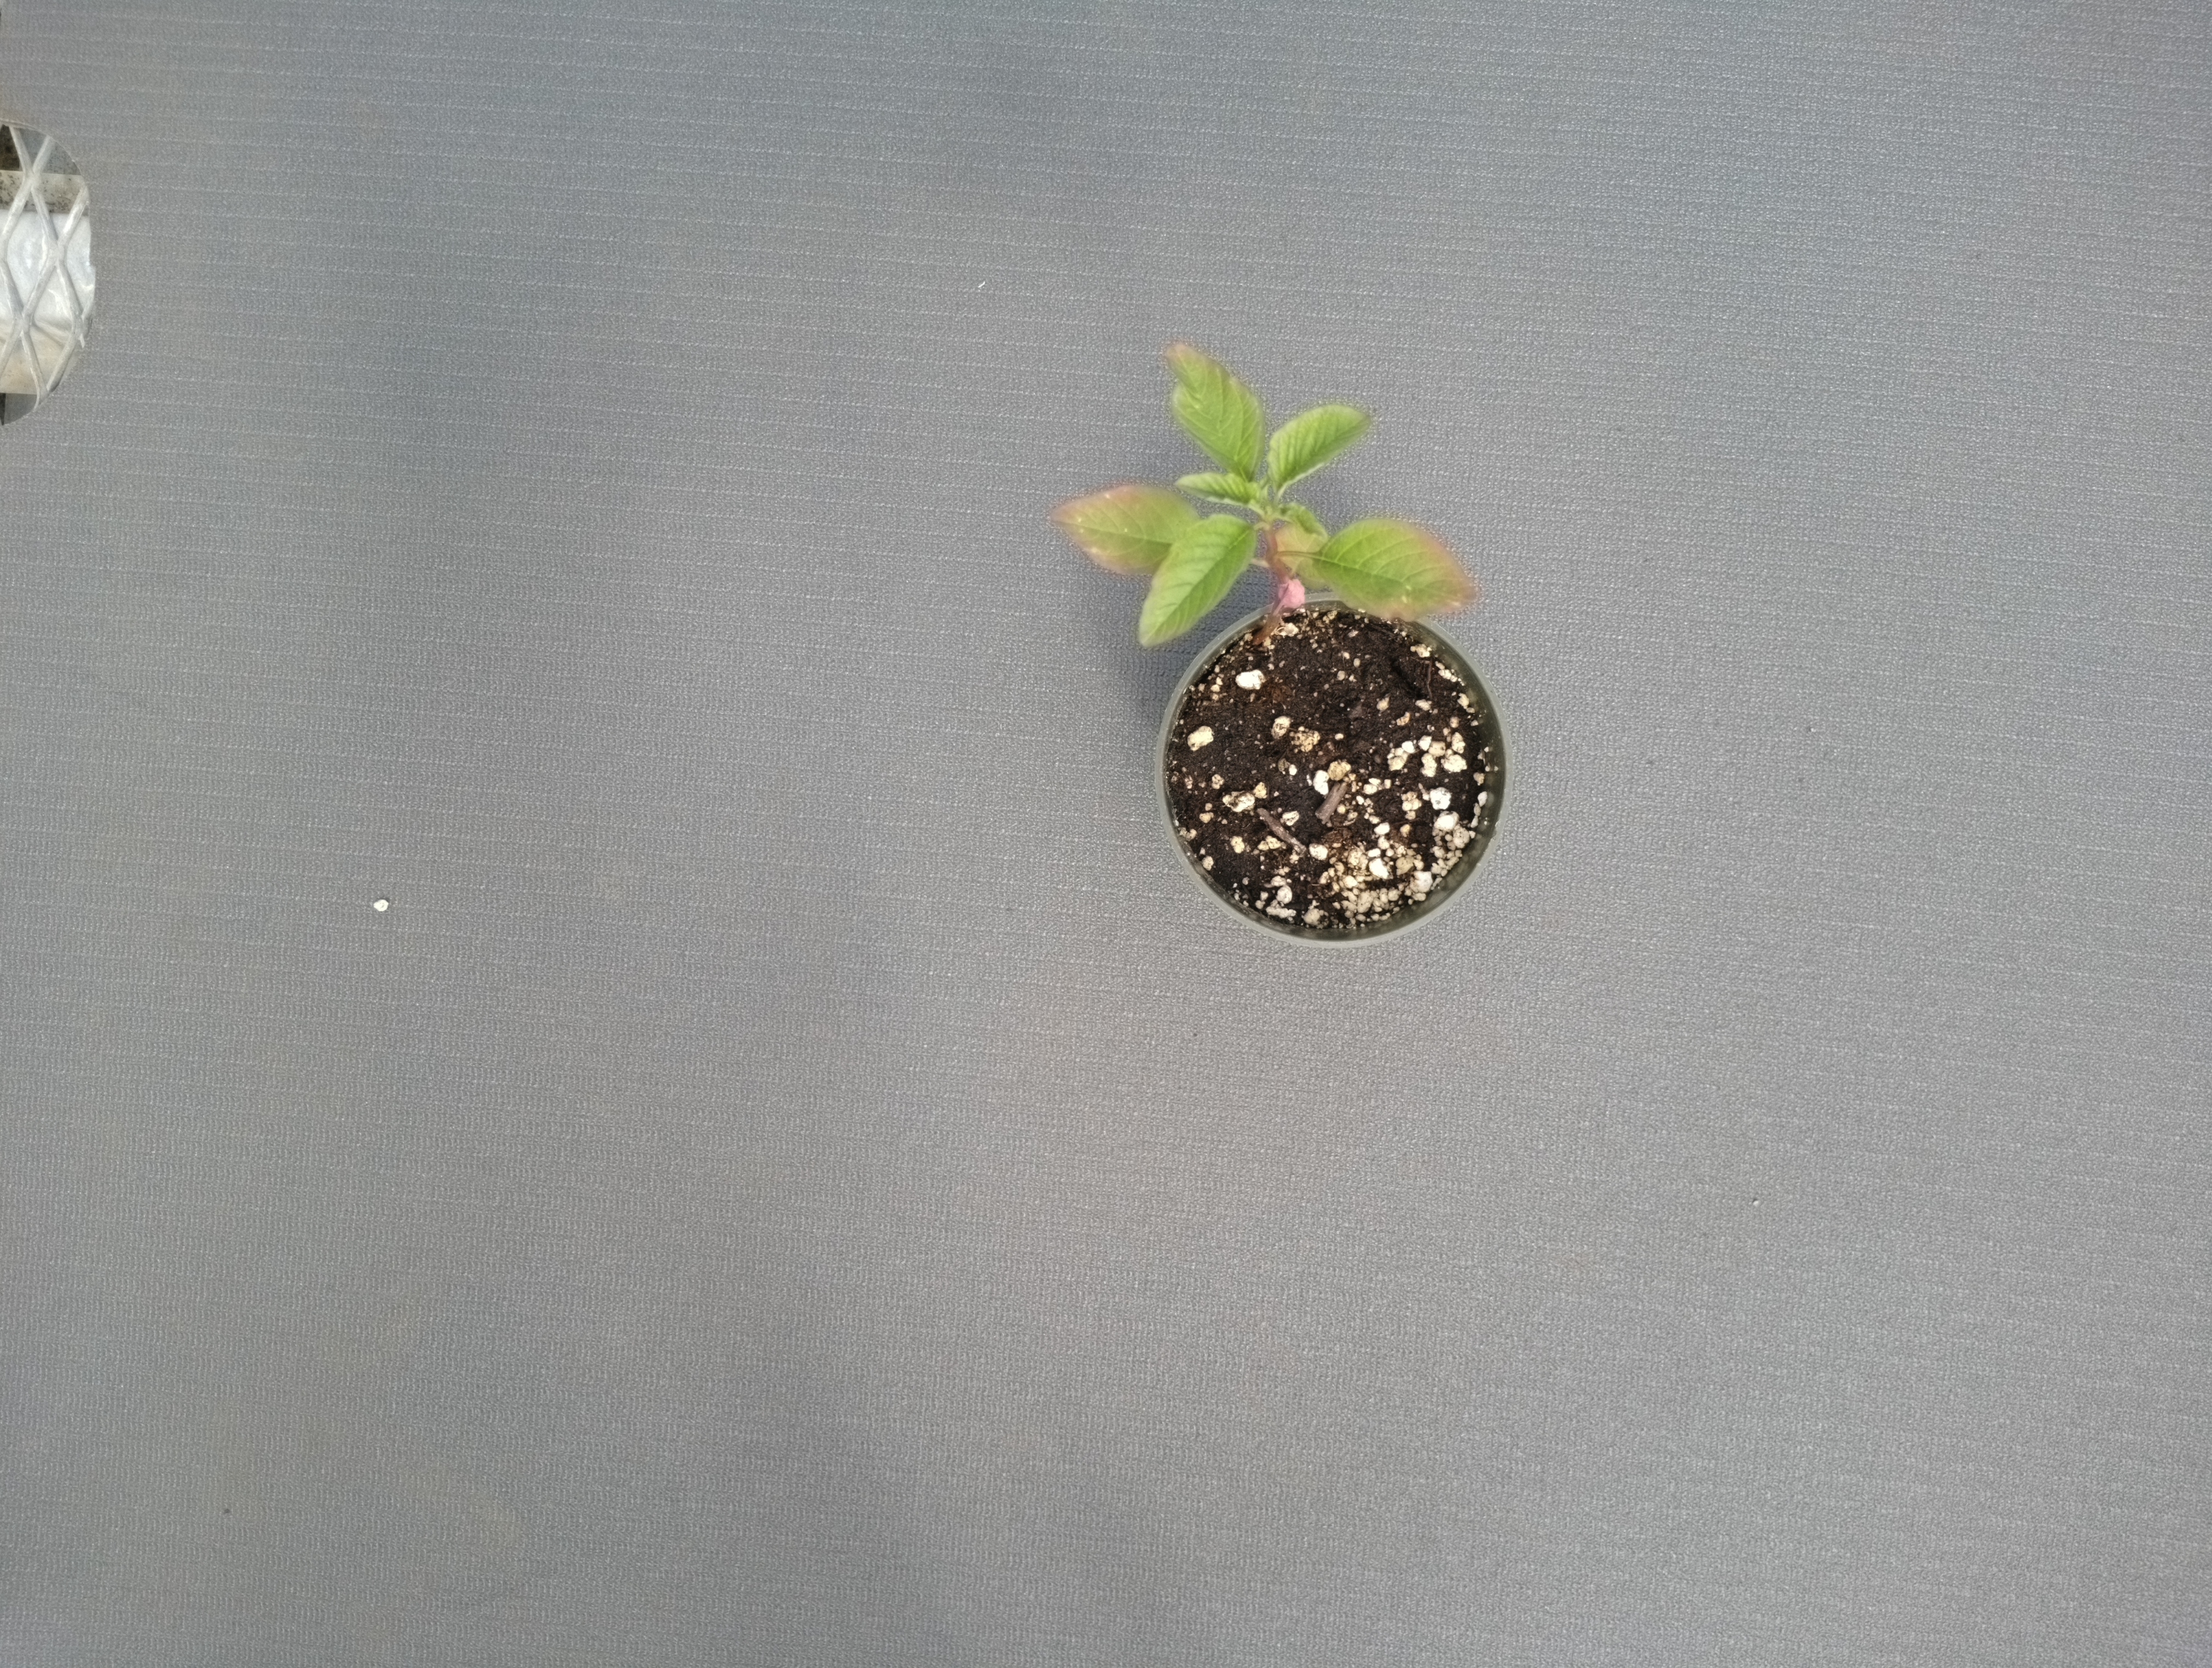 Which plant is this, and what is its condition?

waterhemp, healthy untreated
